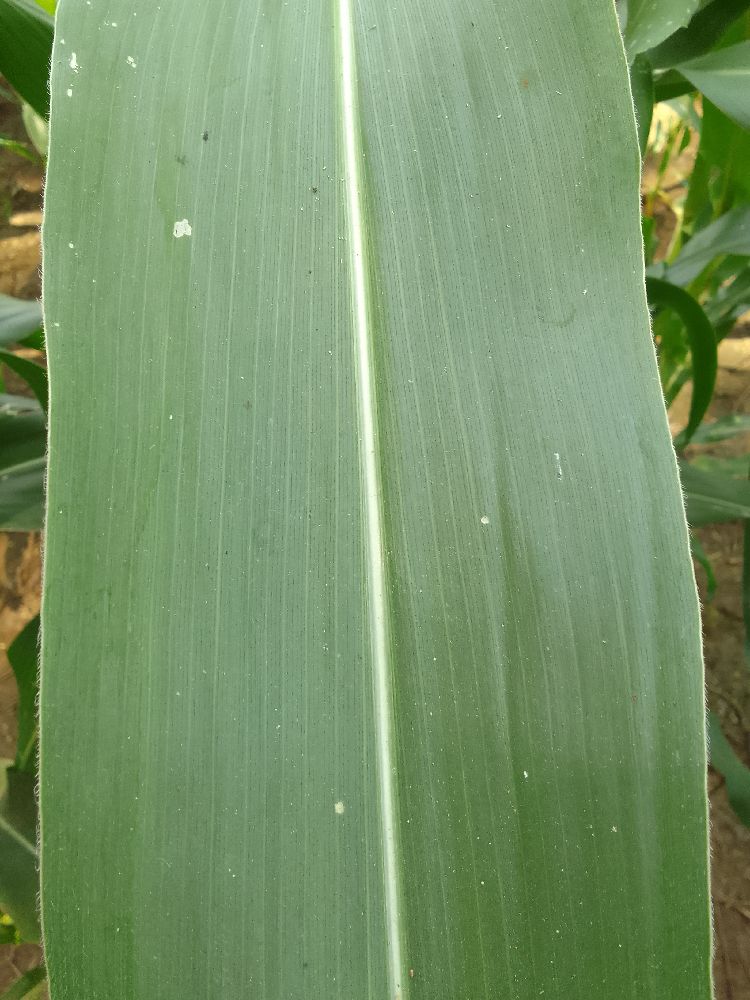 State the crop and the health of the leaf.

maize, healthy
